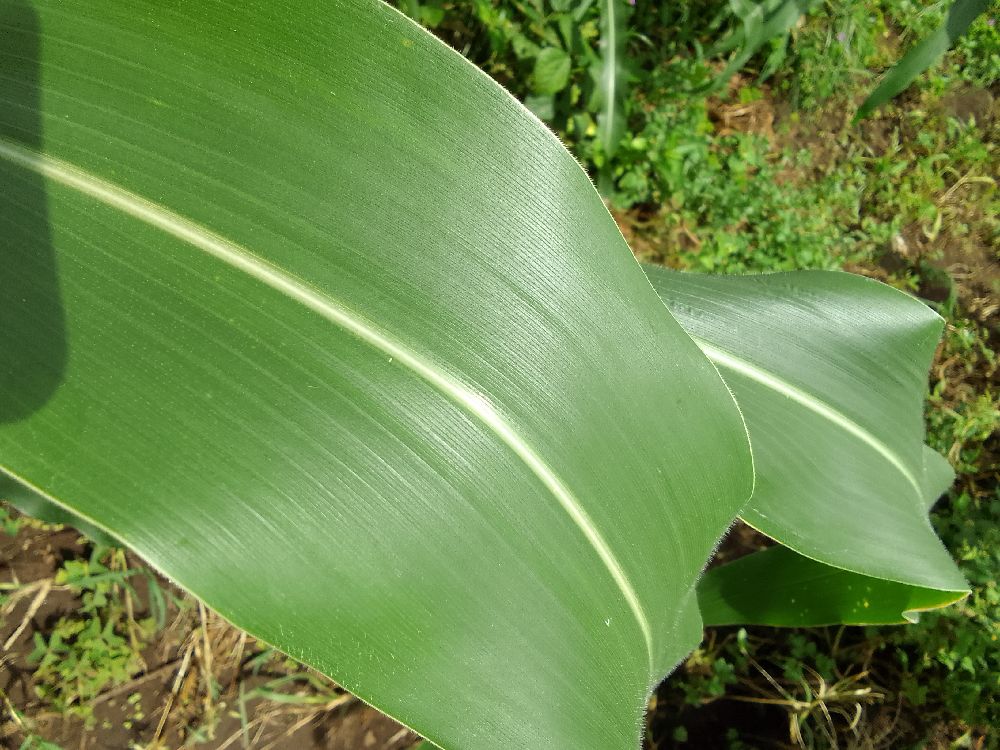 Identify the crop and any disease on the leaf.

maize, healthy
